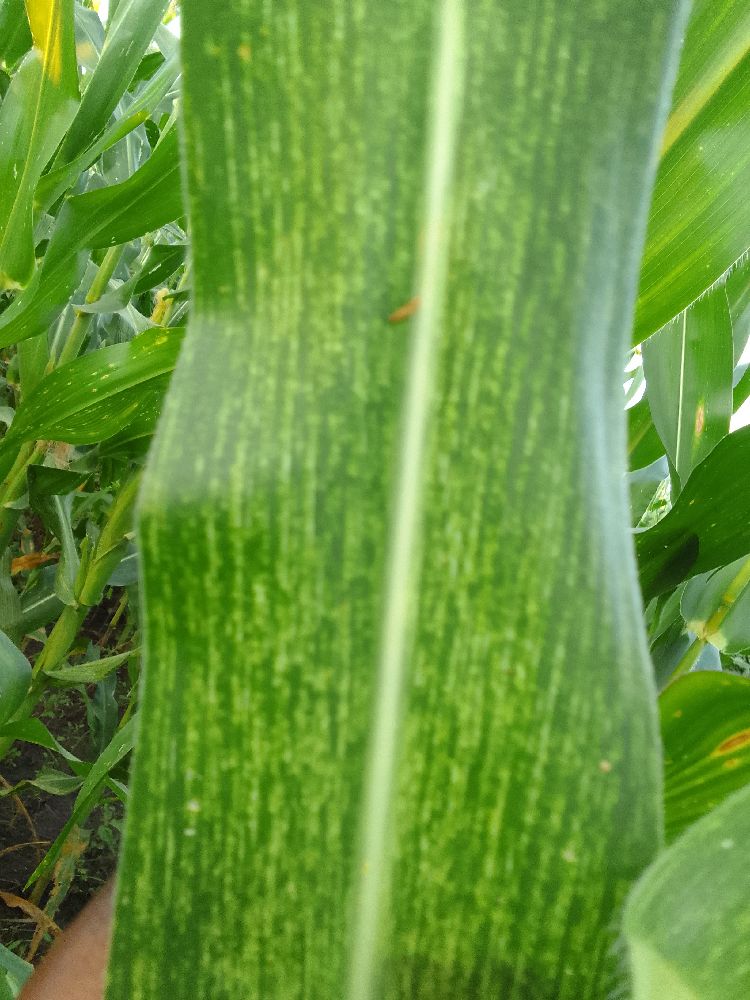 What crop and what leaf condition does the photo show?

maize, maize streak virus
